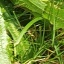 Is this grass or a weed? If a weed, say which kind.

structured weed
